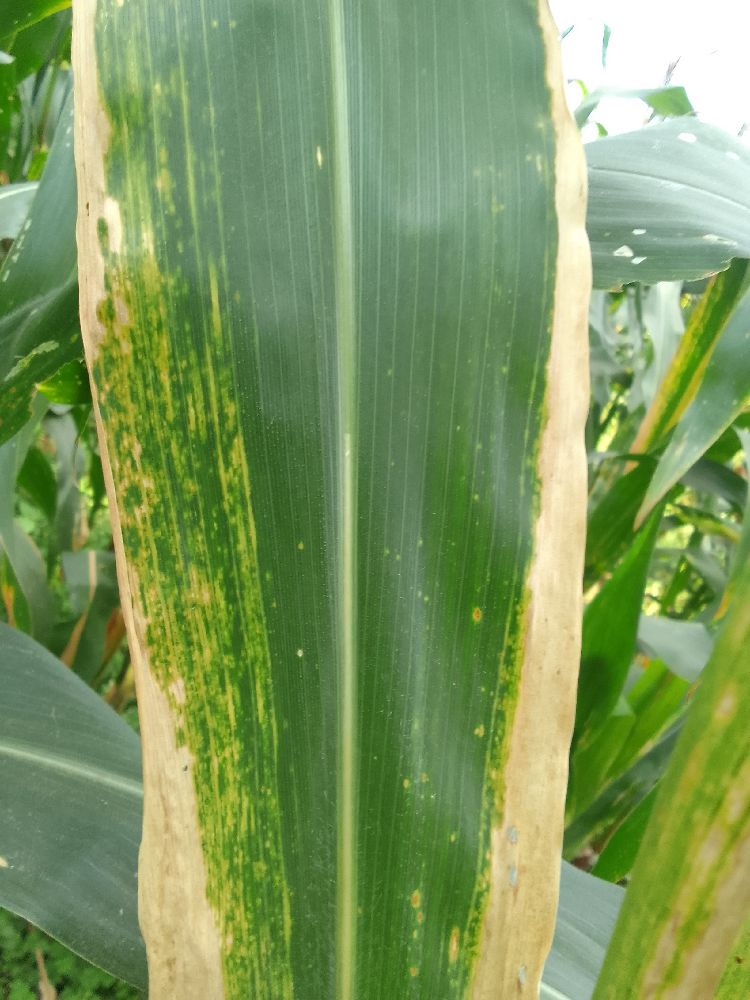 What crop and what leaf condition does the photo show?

maize, maize lethal necrosis
